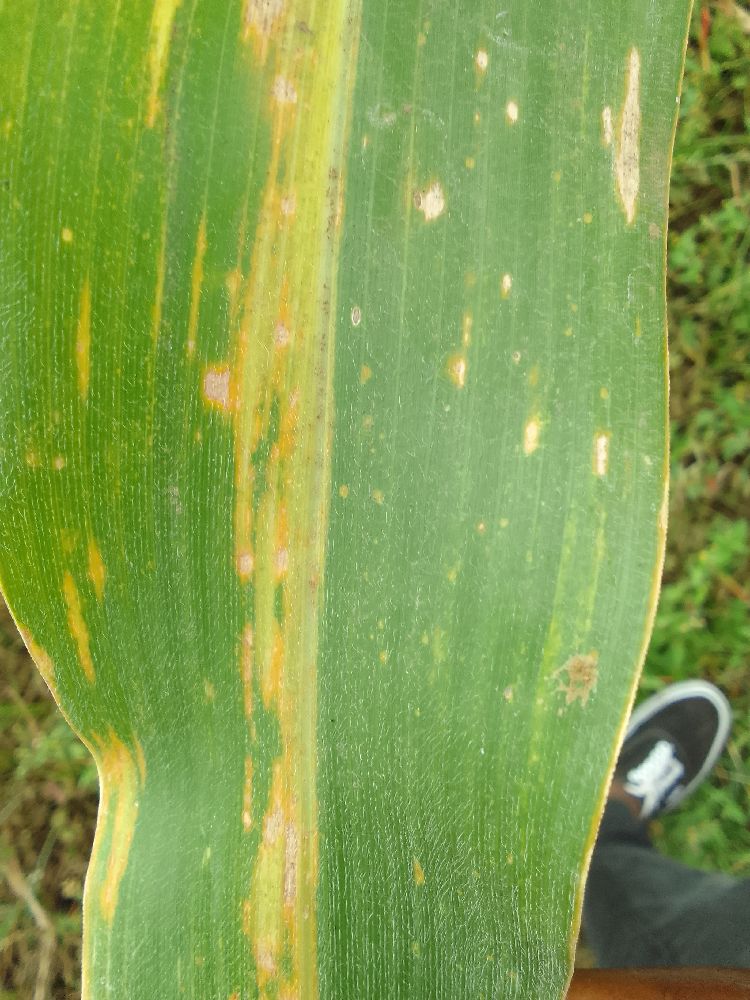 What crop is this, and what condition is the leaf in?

maize, maize lethal necrosis
